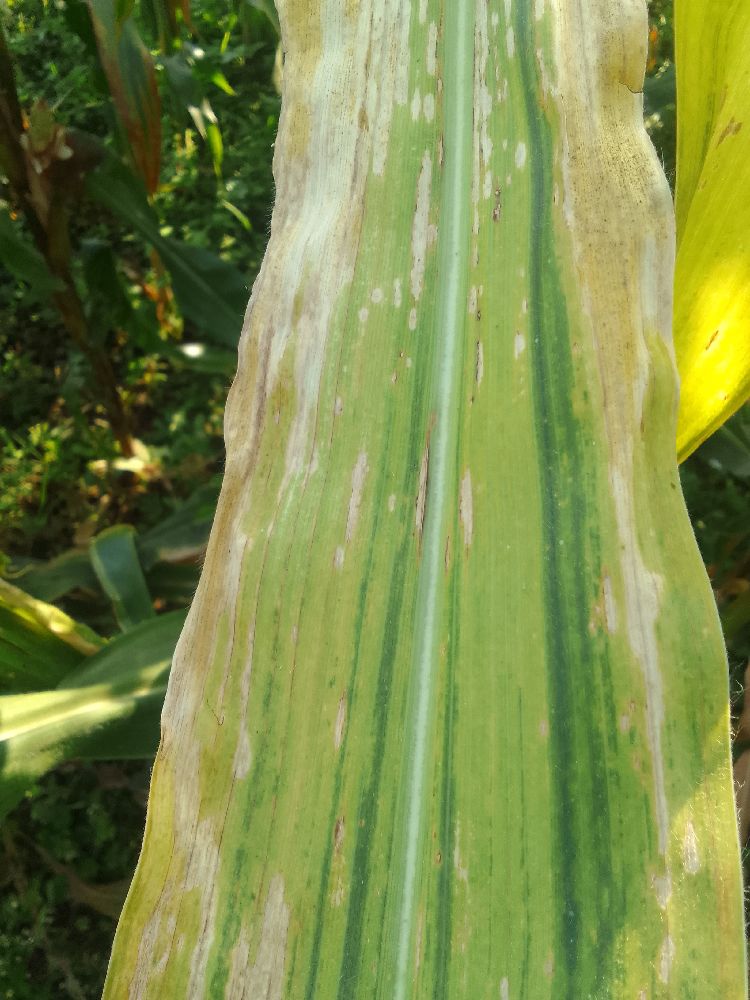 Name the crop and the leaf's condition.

maize, maize lethal necrosis
